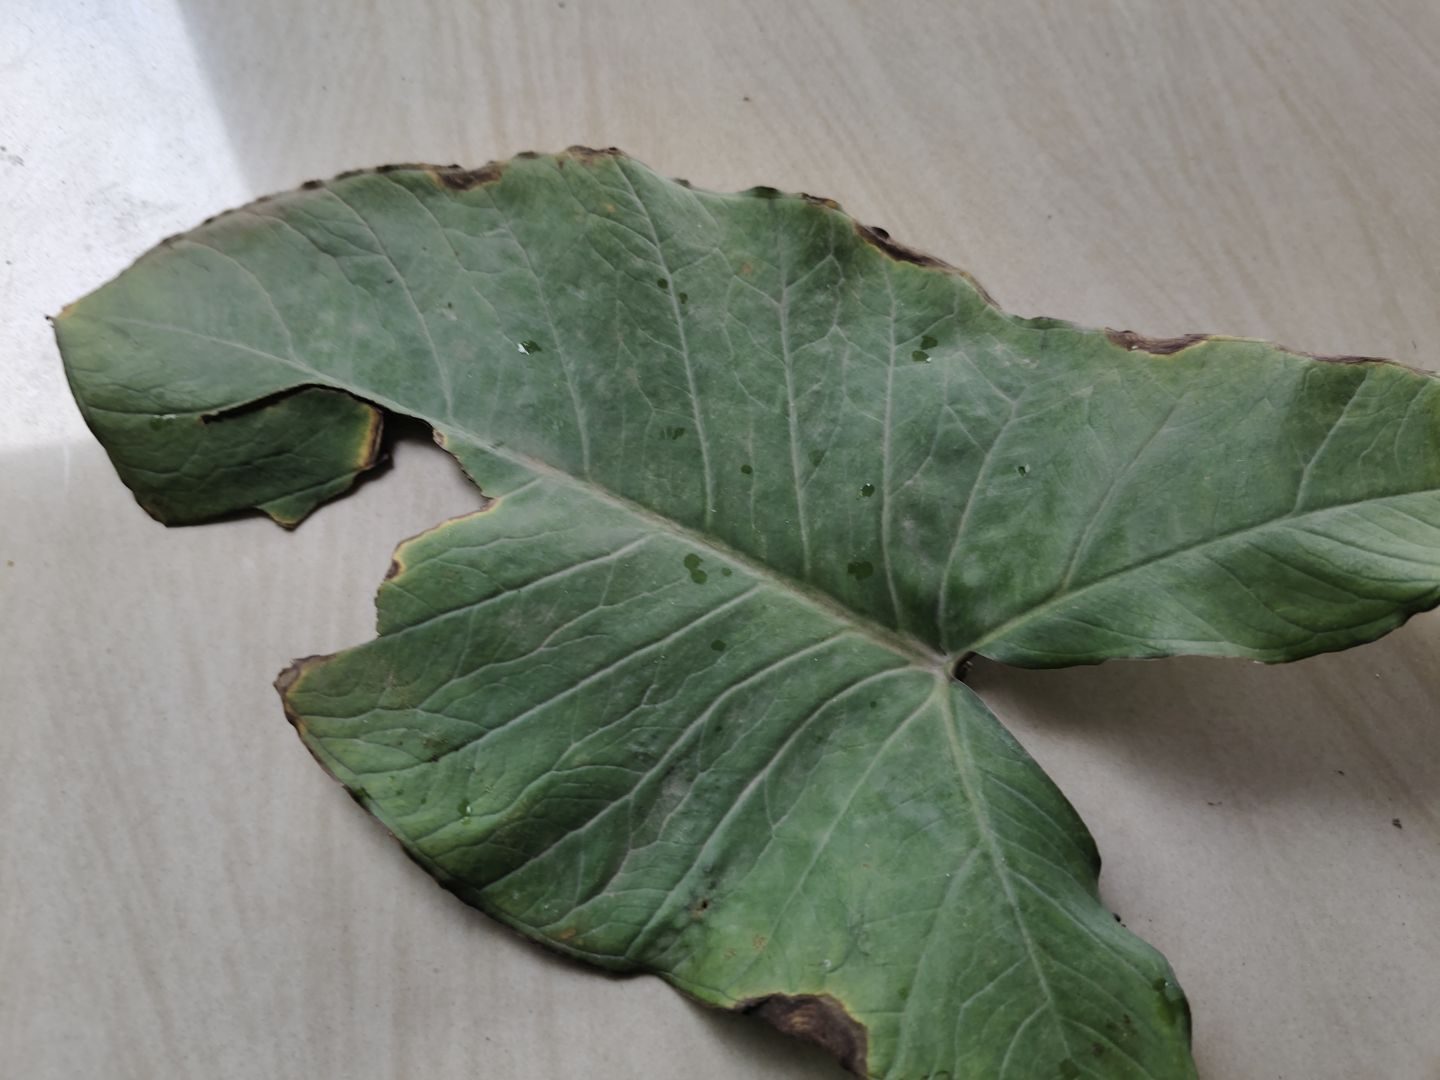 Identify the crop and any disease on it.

taro, leaf blight
